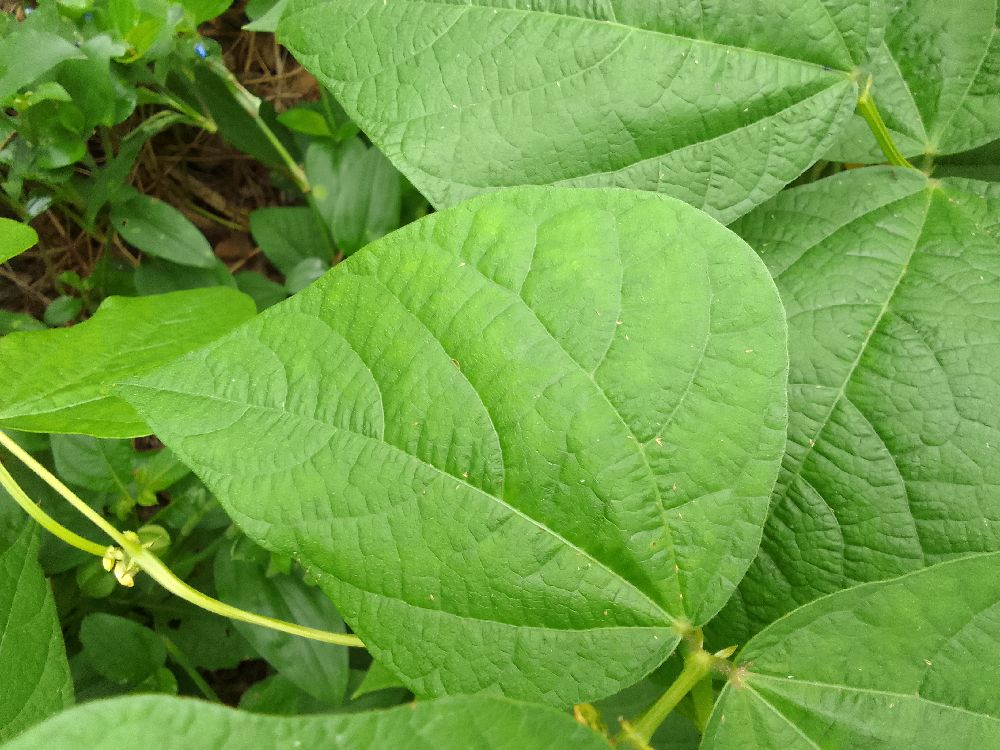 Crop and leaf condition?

common bean, healthy
